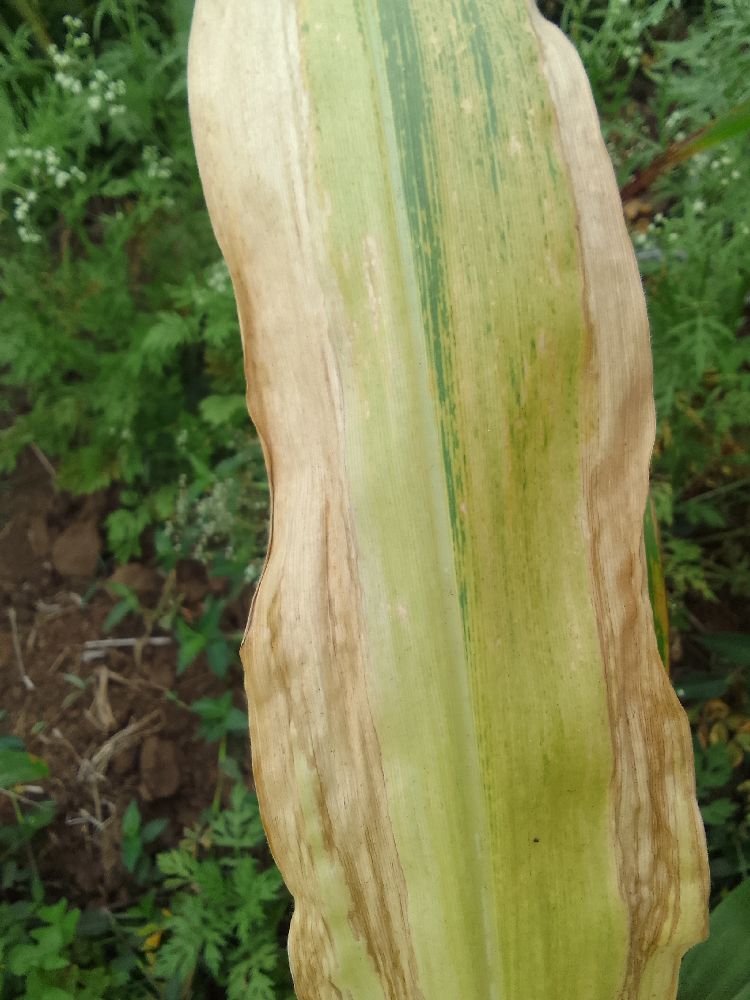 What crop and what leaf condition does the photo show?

maize, maize lethal necrosis
